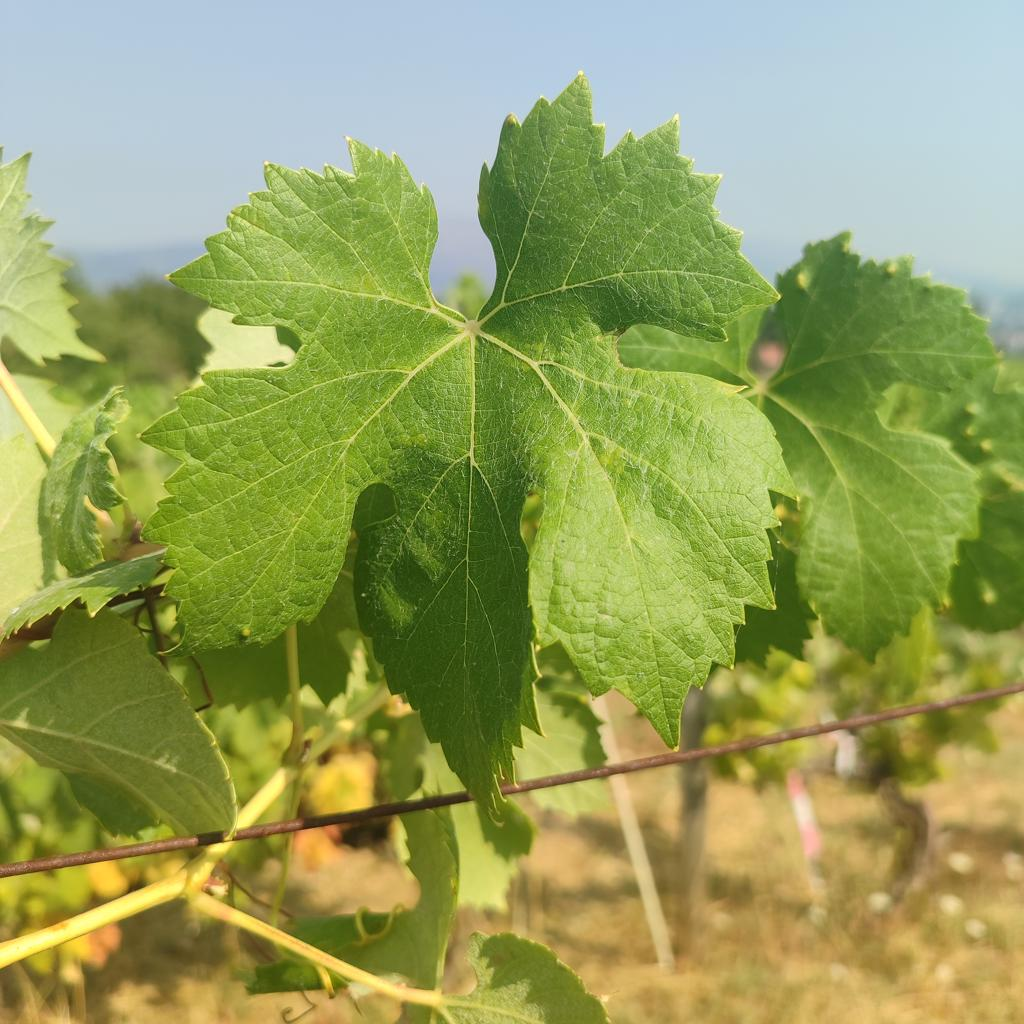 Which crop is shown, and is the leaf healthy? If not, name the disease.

grapevine, healthy
